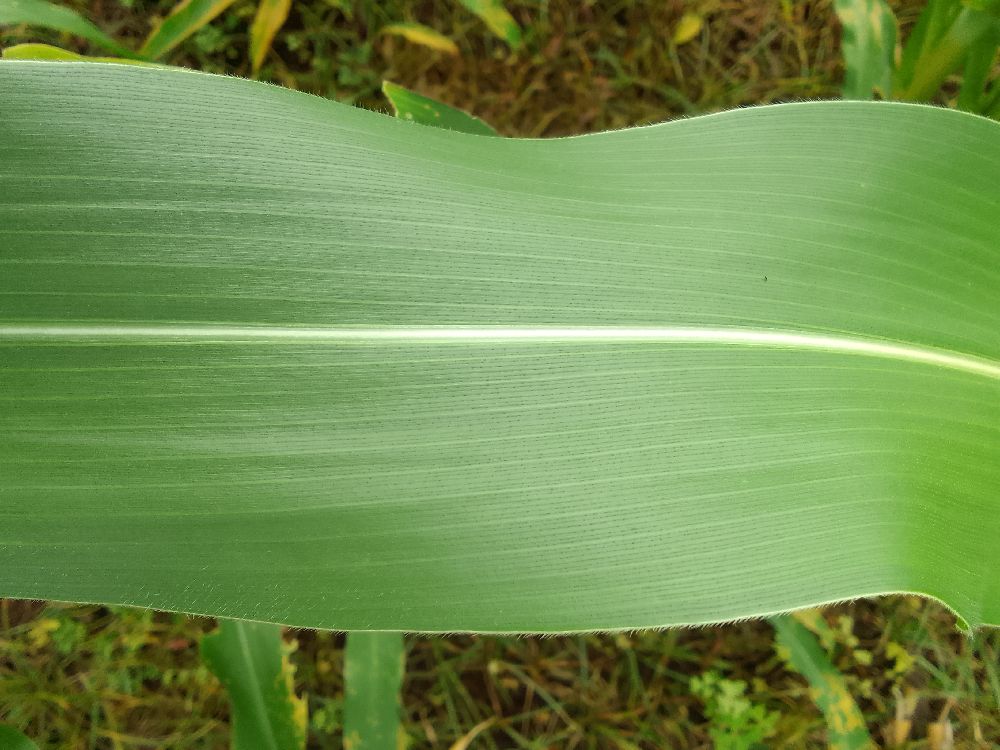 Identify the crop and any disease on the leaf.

maize, healthy
